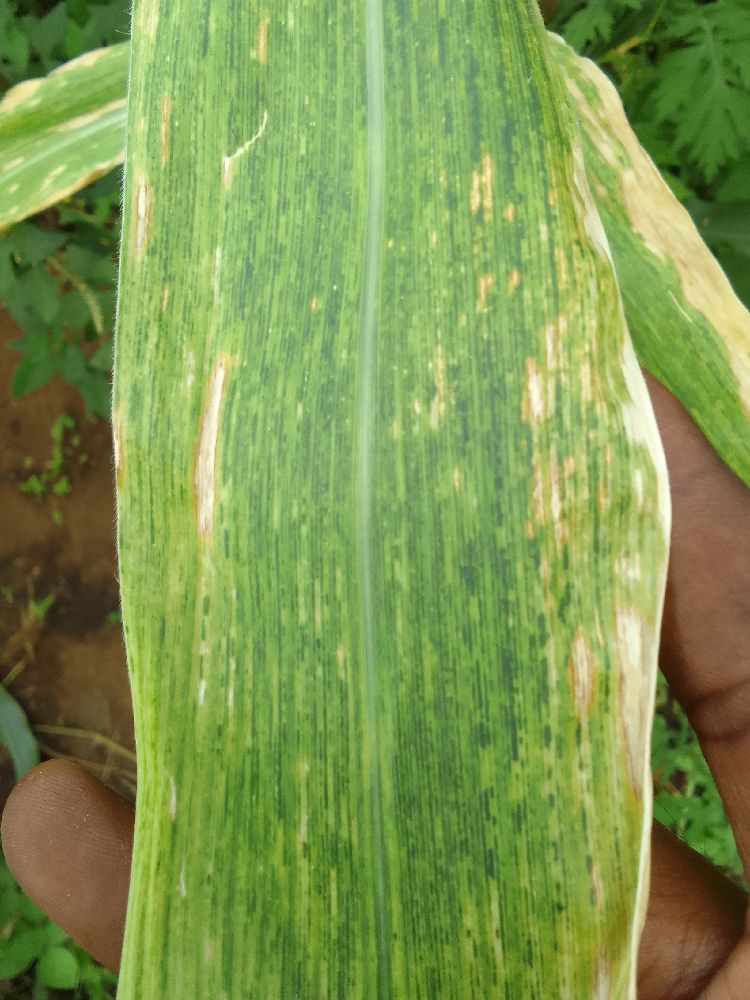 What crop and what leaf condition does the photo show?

maize, maize lethal necrosis
